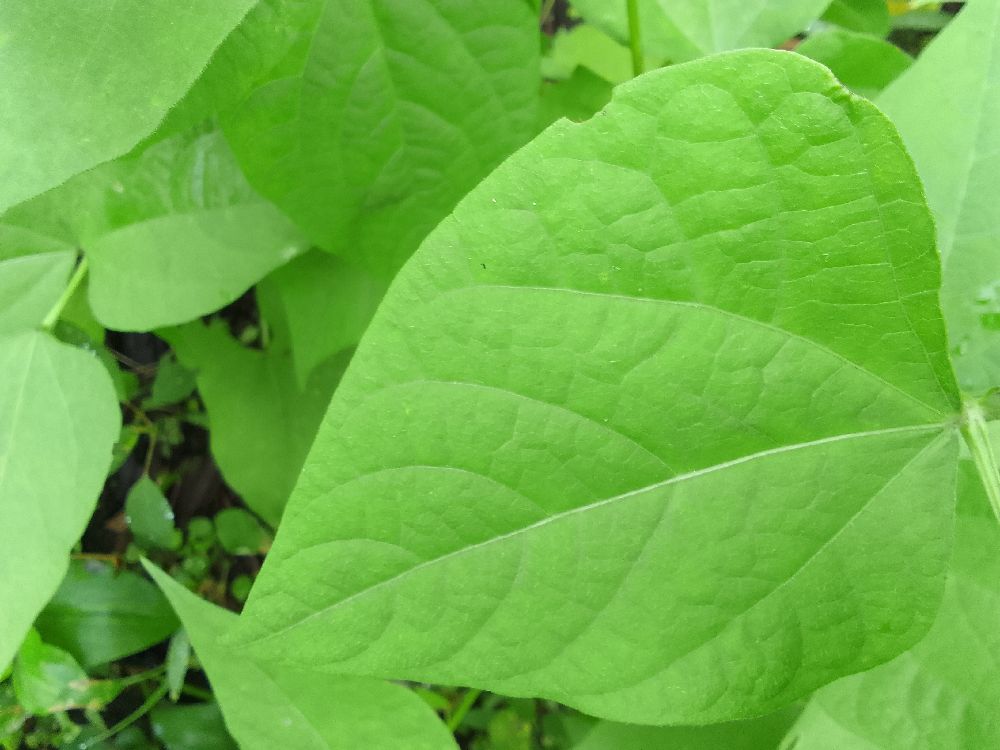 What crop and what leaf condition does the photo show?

common bean, healthy
